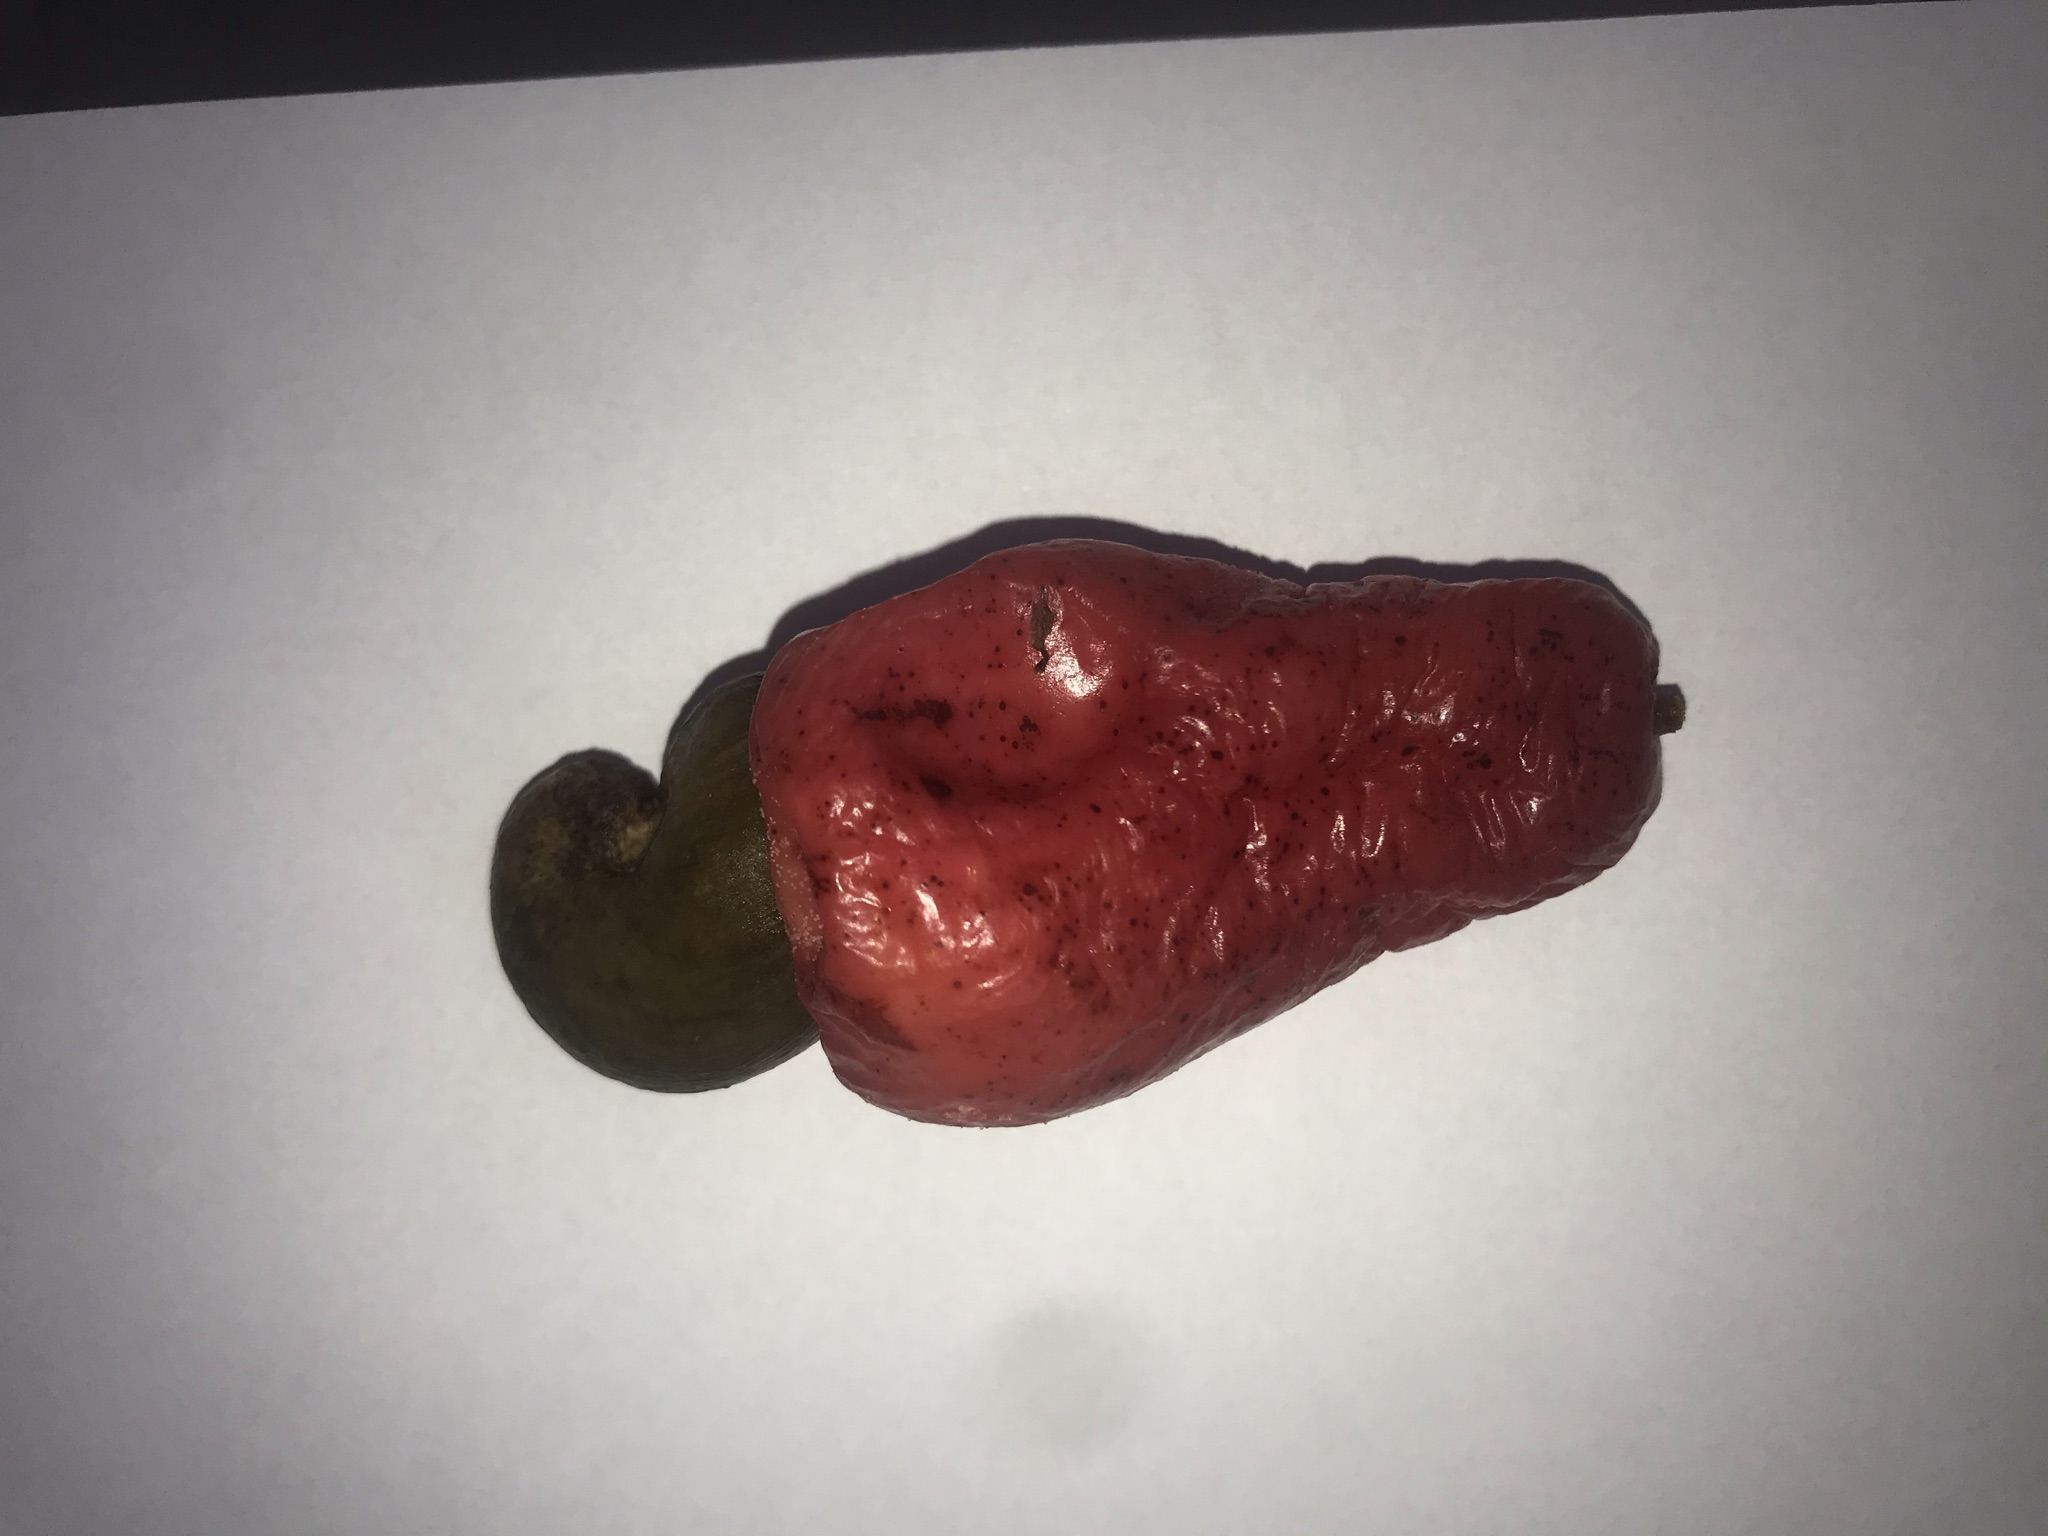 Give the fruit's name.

caju vermelho
